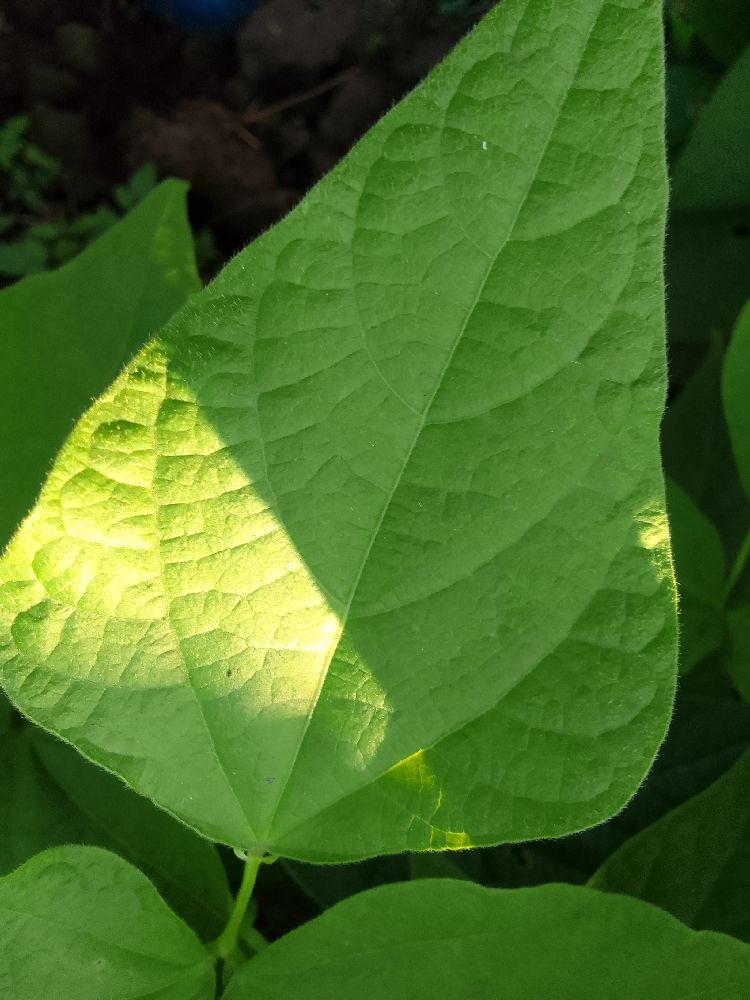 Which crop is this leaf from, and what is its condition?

common bean, healthy
